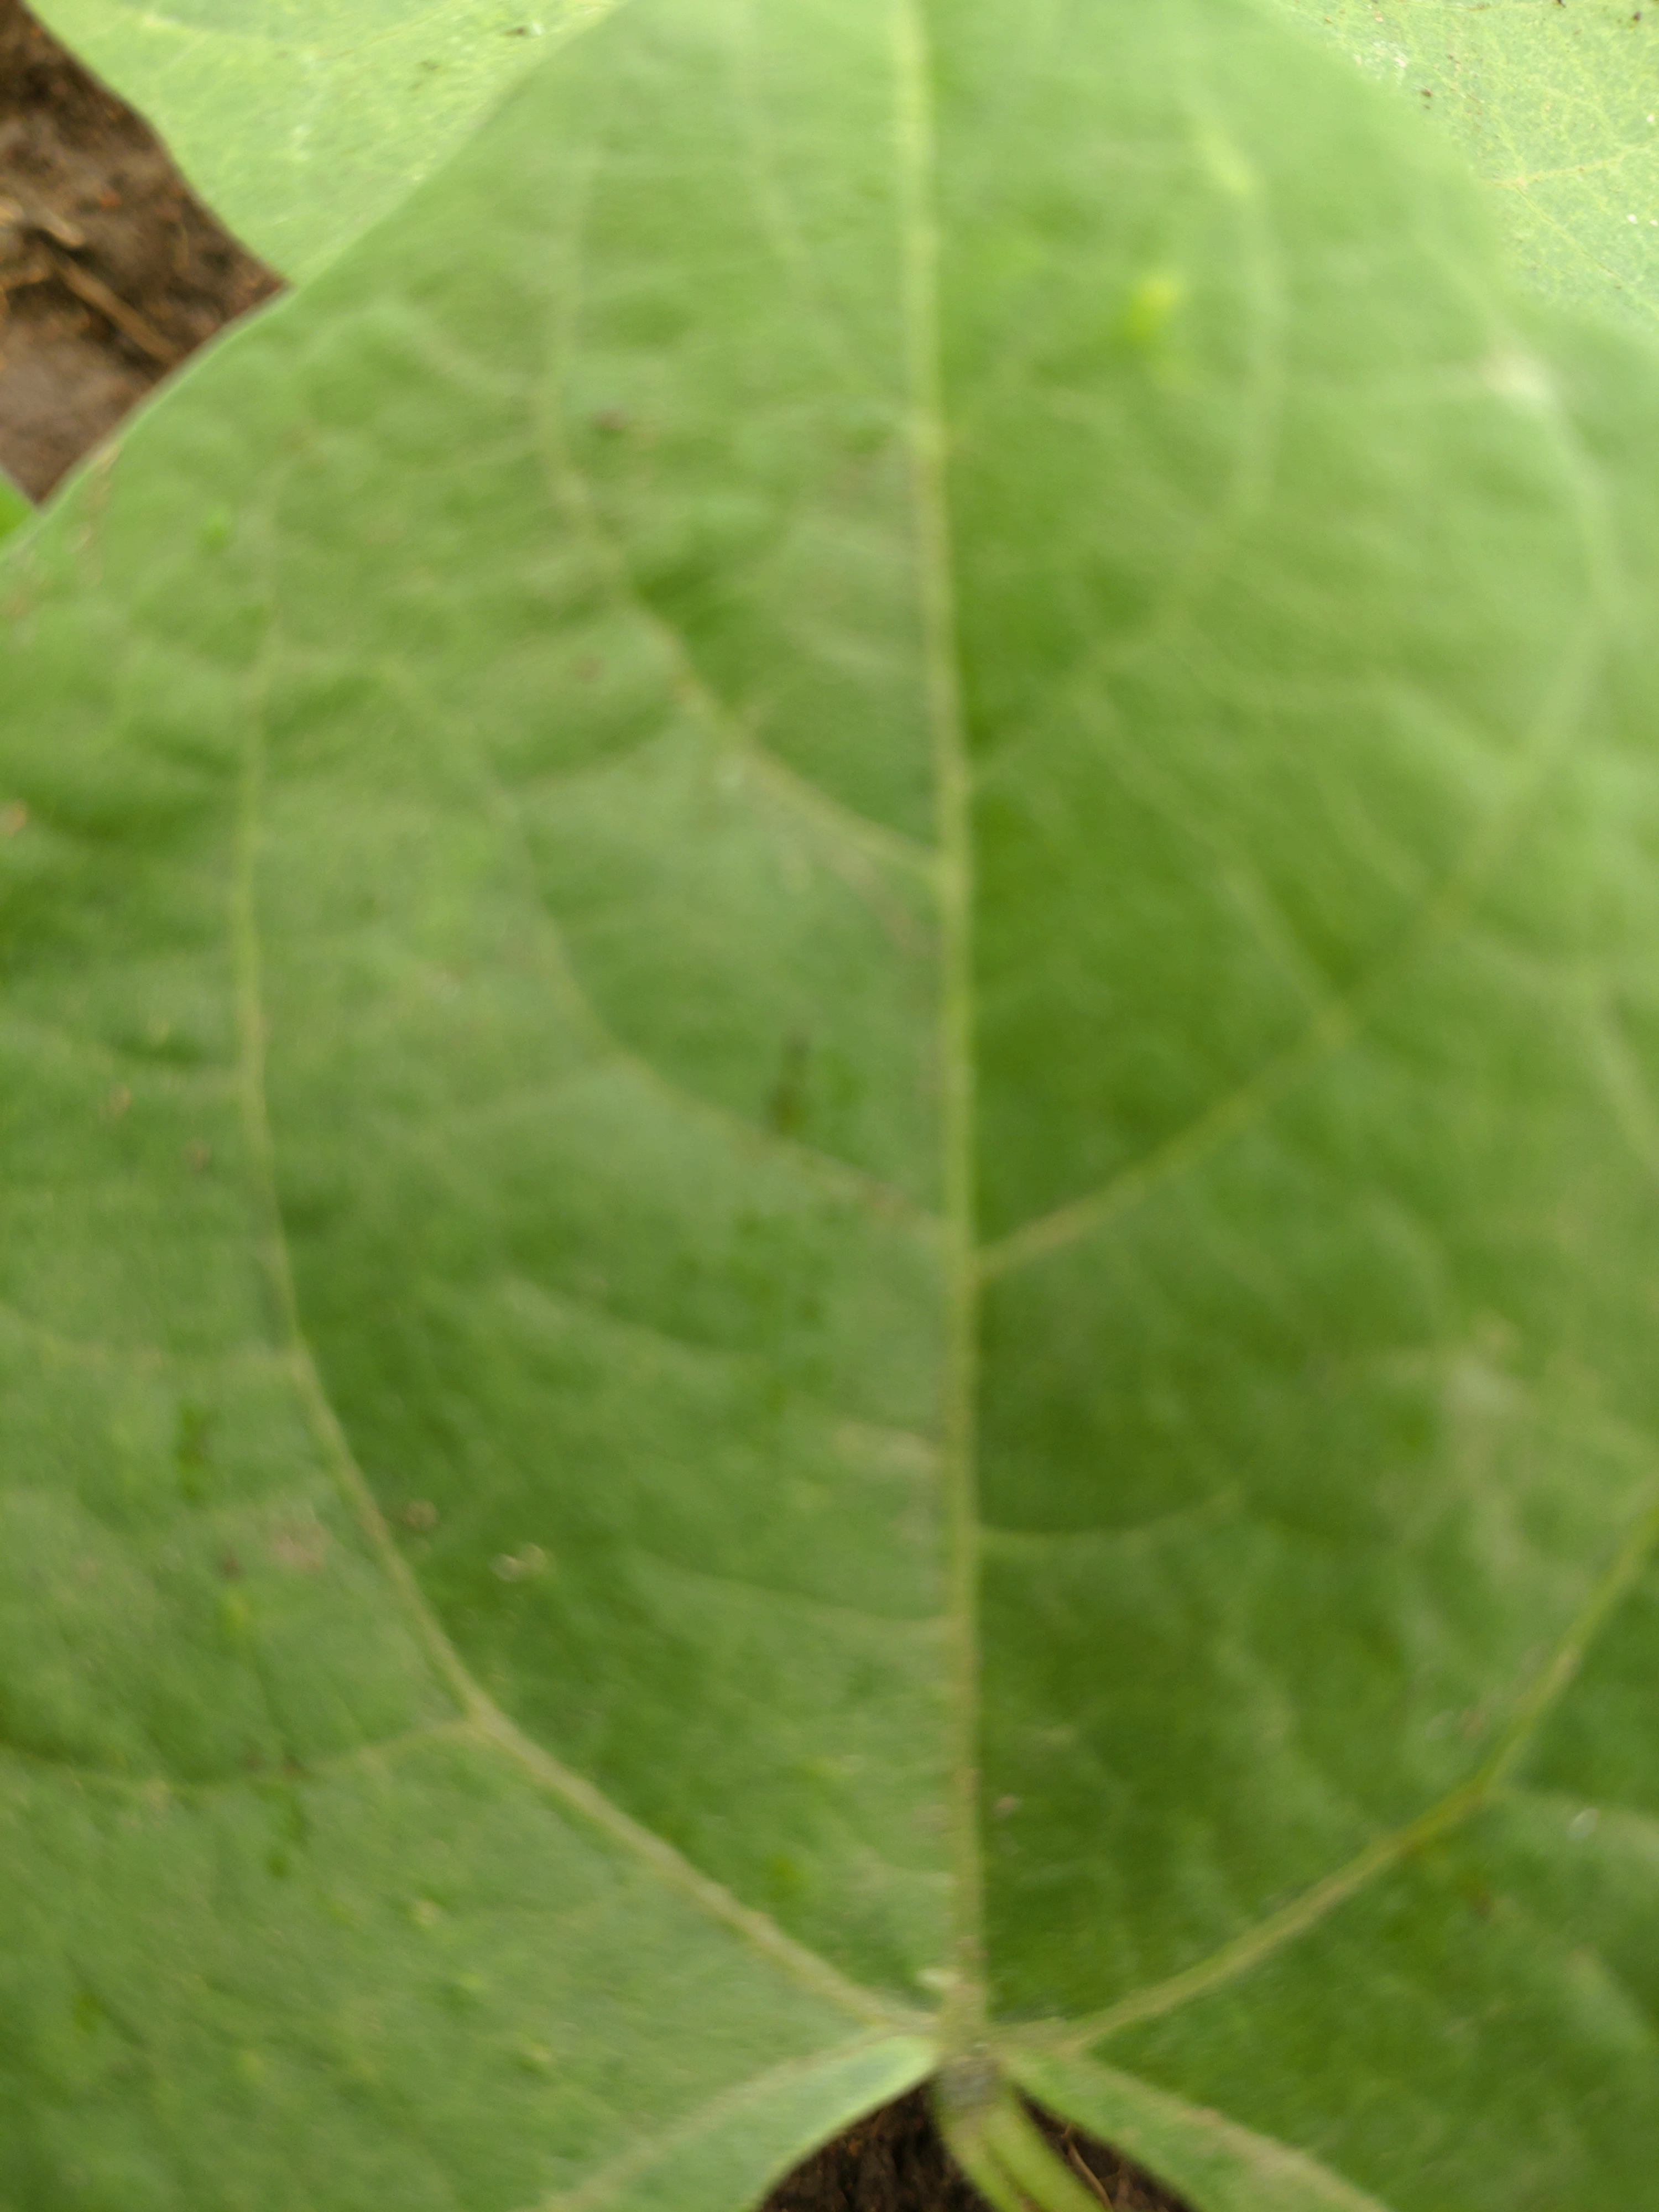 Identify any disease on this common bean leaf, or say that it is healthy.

healthy
